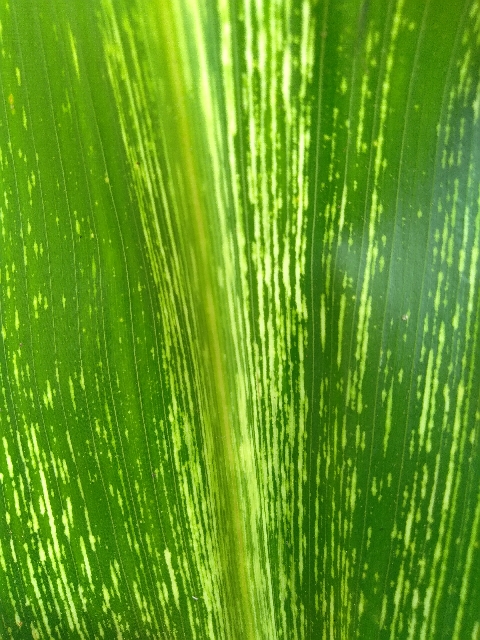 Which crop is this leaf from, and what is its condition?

maize, maize streak virus
